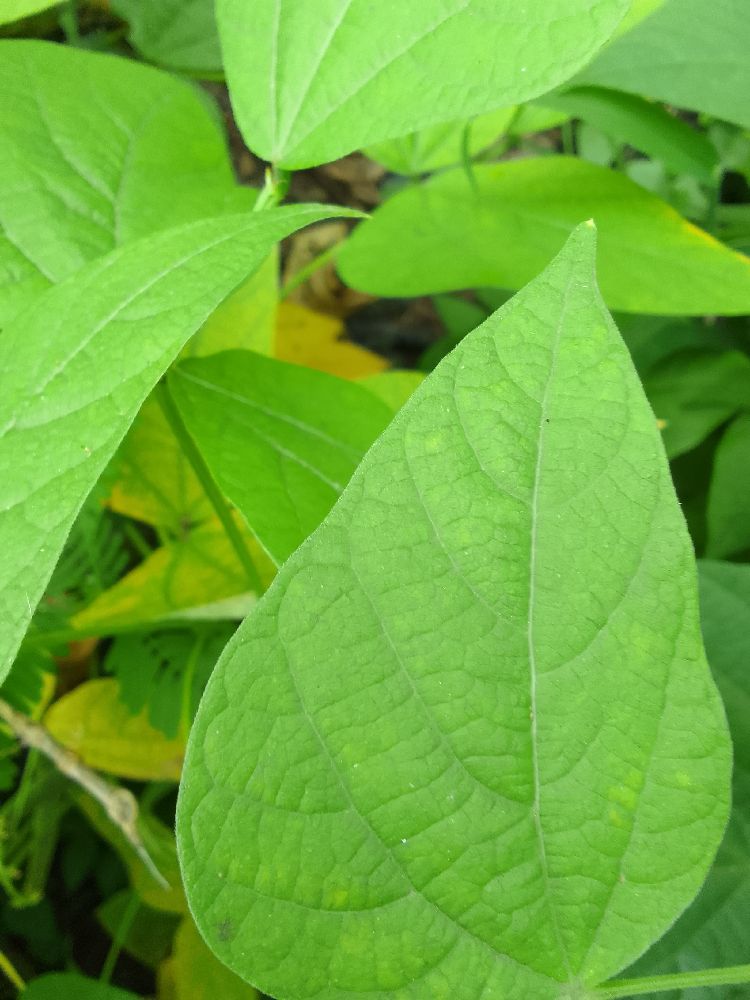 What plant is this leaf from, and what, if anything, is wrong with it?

common bean, healthy
